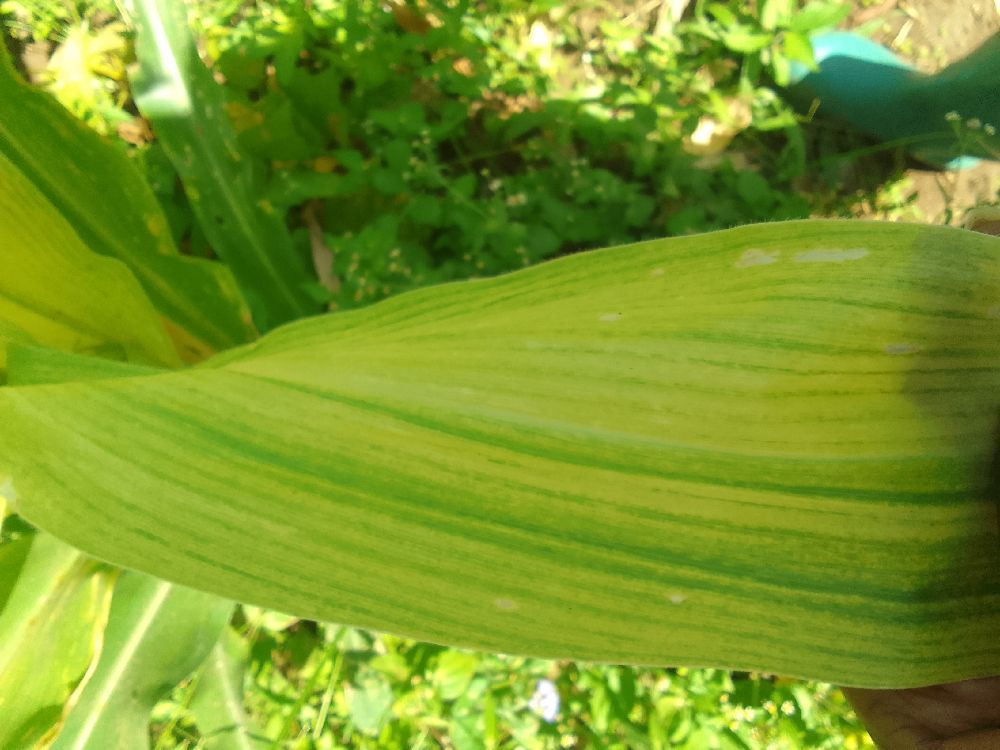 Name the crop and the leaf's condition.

maize, maize lethal necrosis
